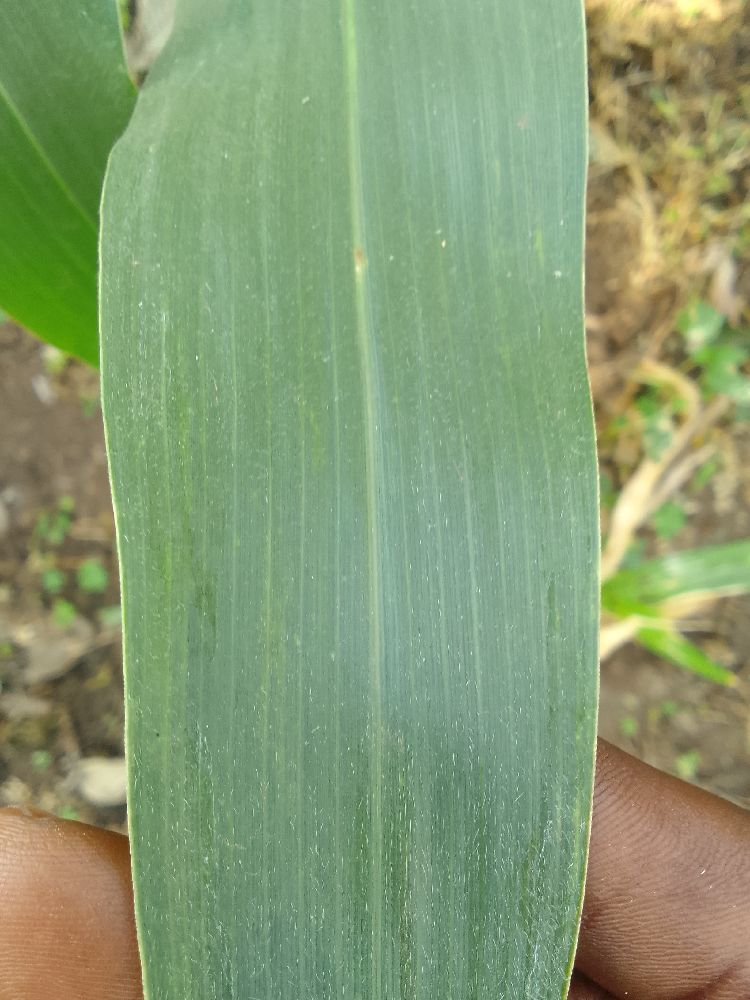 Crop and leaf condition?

maize, healthy
